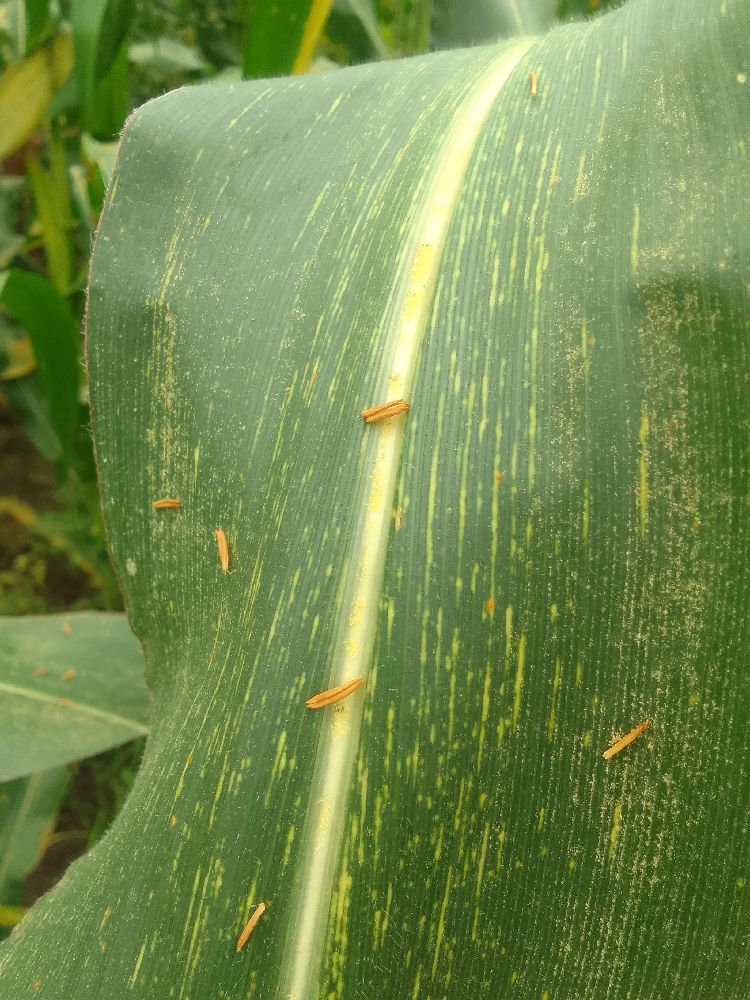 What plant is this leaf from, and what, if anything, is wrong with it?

maize, maize streak virus
